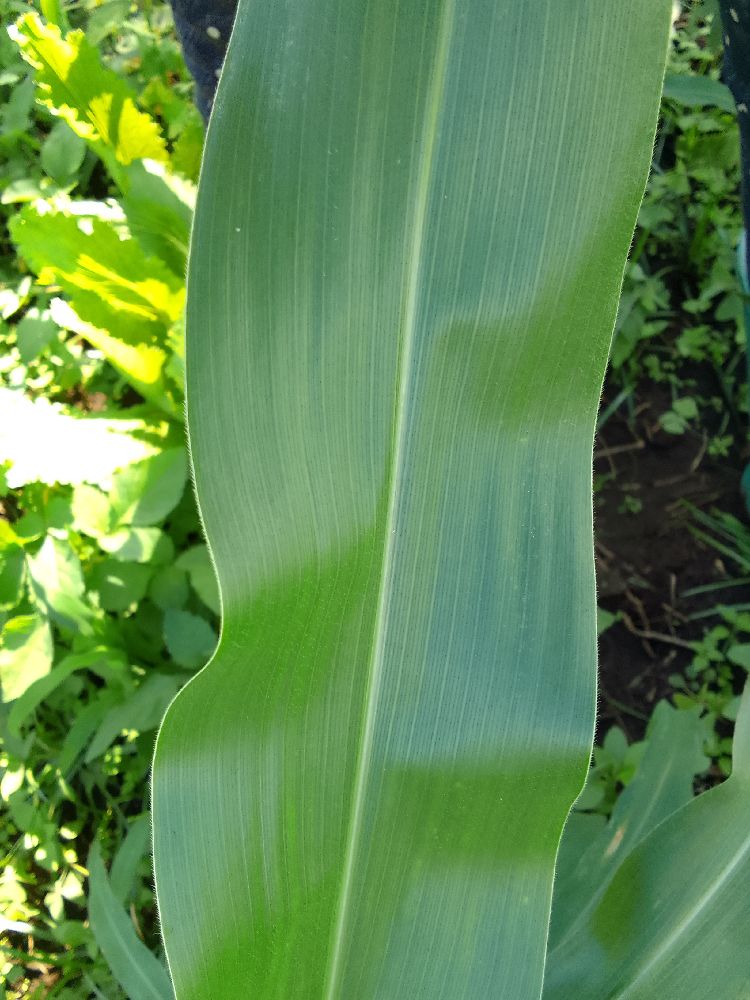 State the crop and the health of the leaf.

maize, healthy
